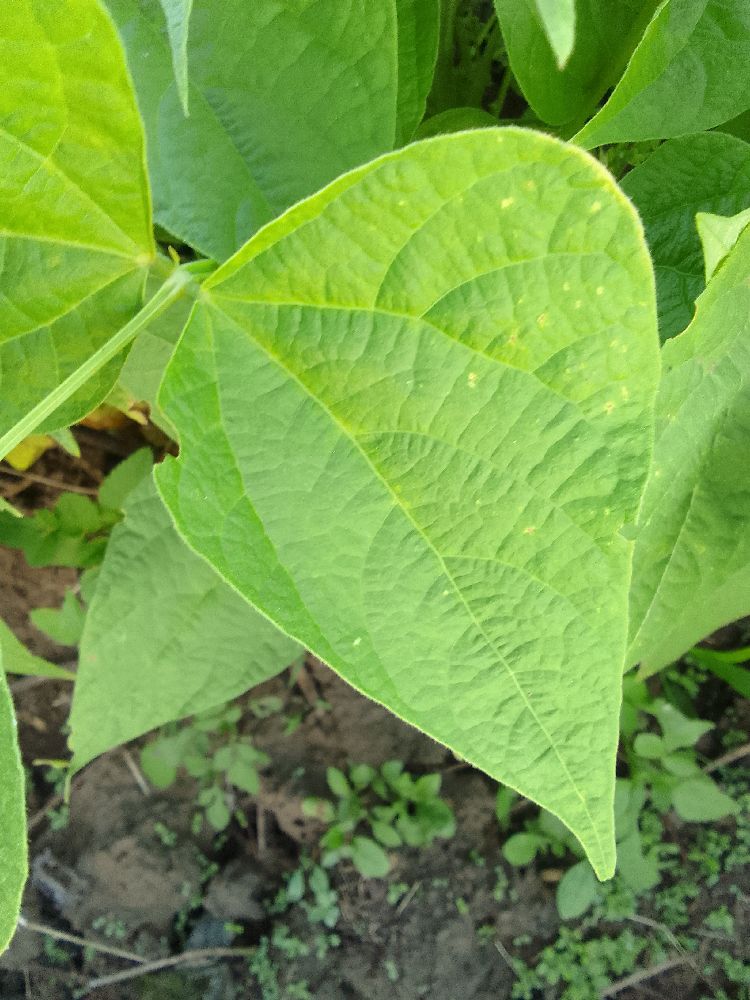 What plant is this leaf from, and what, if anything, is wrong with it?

common bean, healthy
